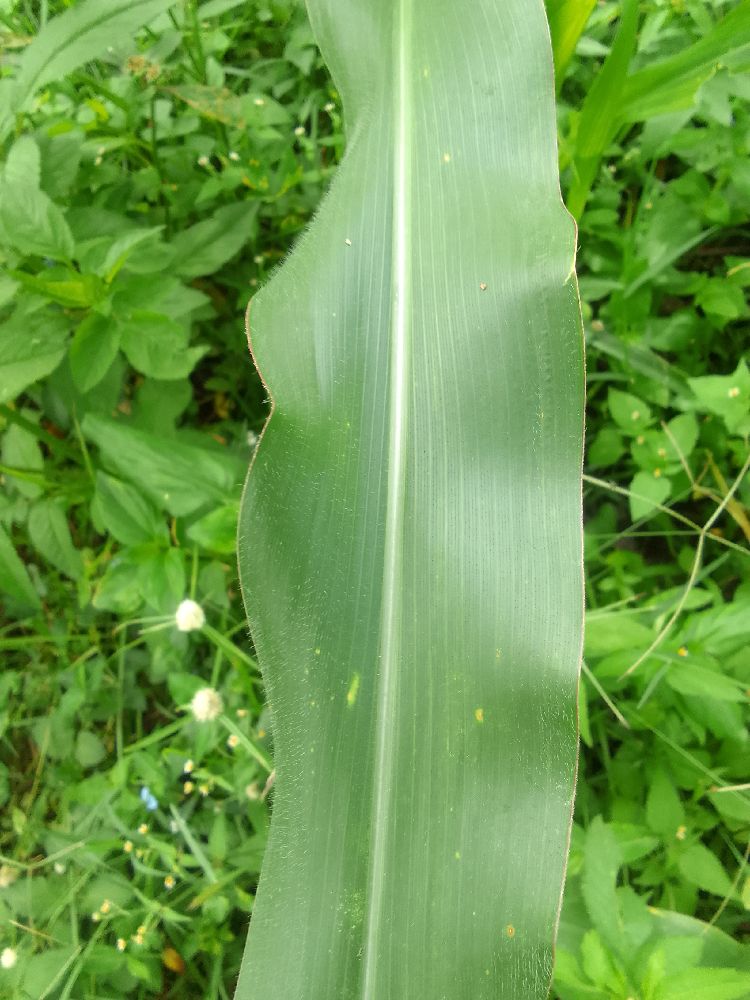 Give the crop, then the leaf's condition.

maize, healthy
